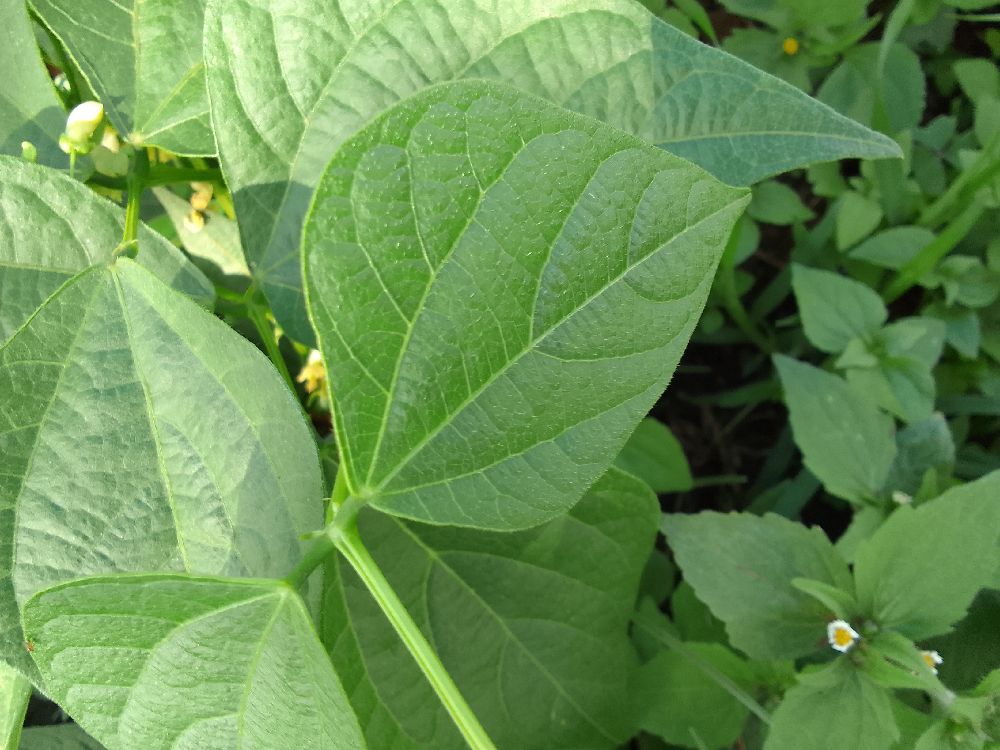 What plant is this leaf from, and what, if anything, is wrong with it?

common bean, healthy
